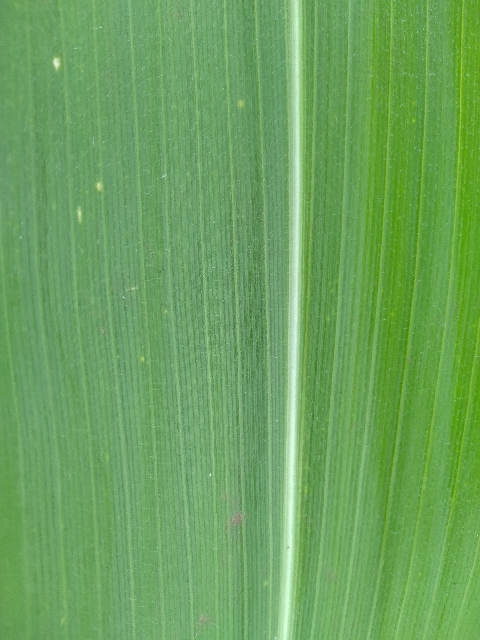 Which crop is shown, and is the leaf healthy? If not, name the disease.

maize, healthy
